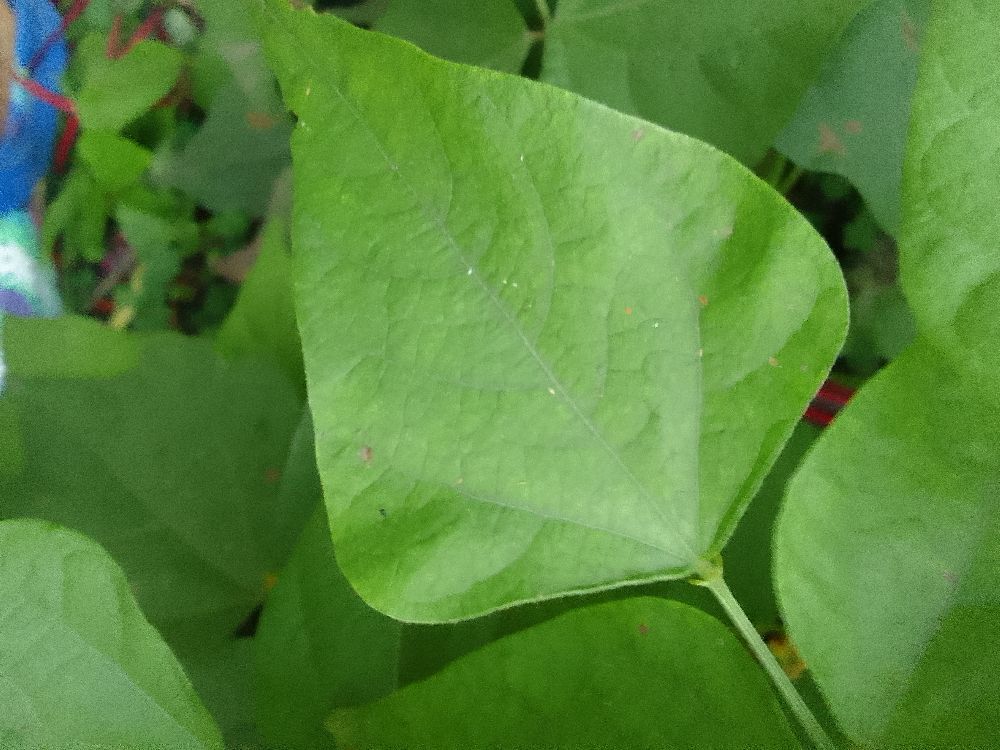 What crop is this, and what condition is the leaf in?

common bean, healthy
